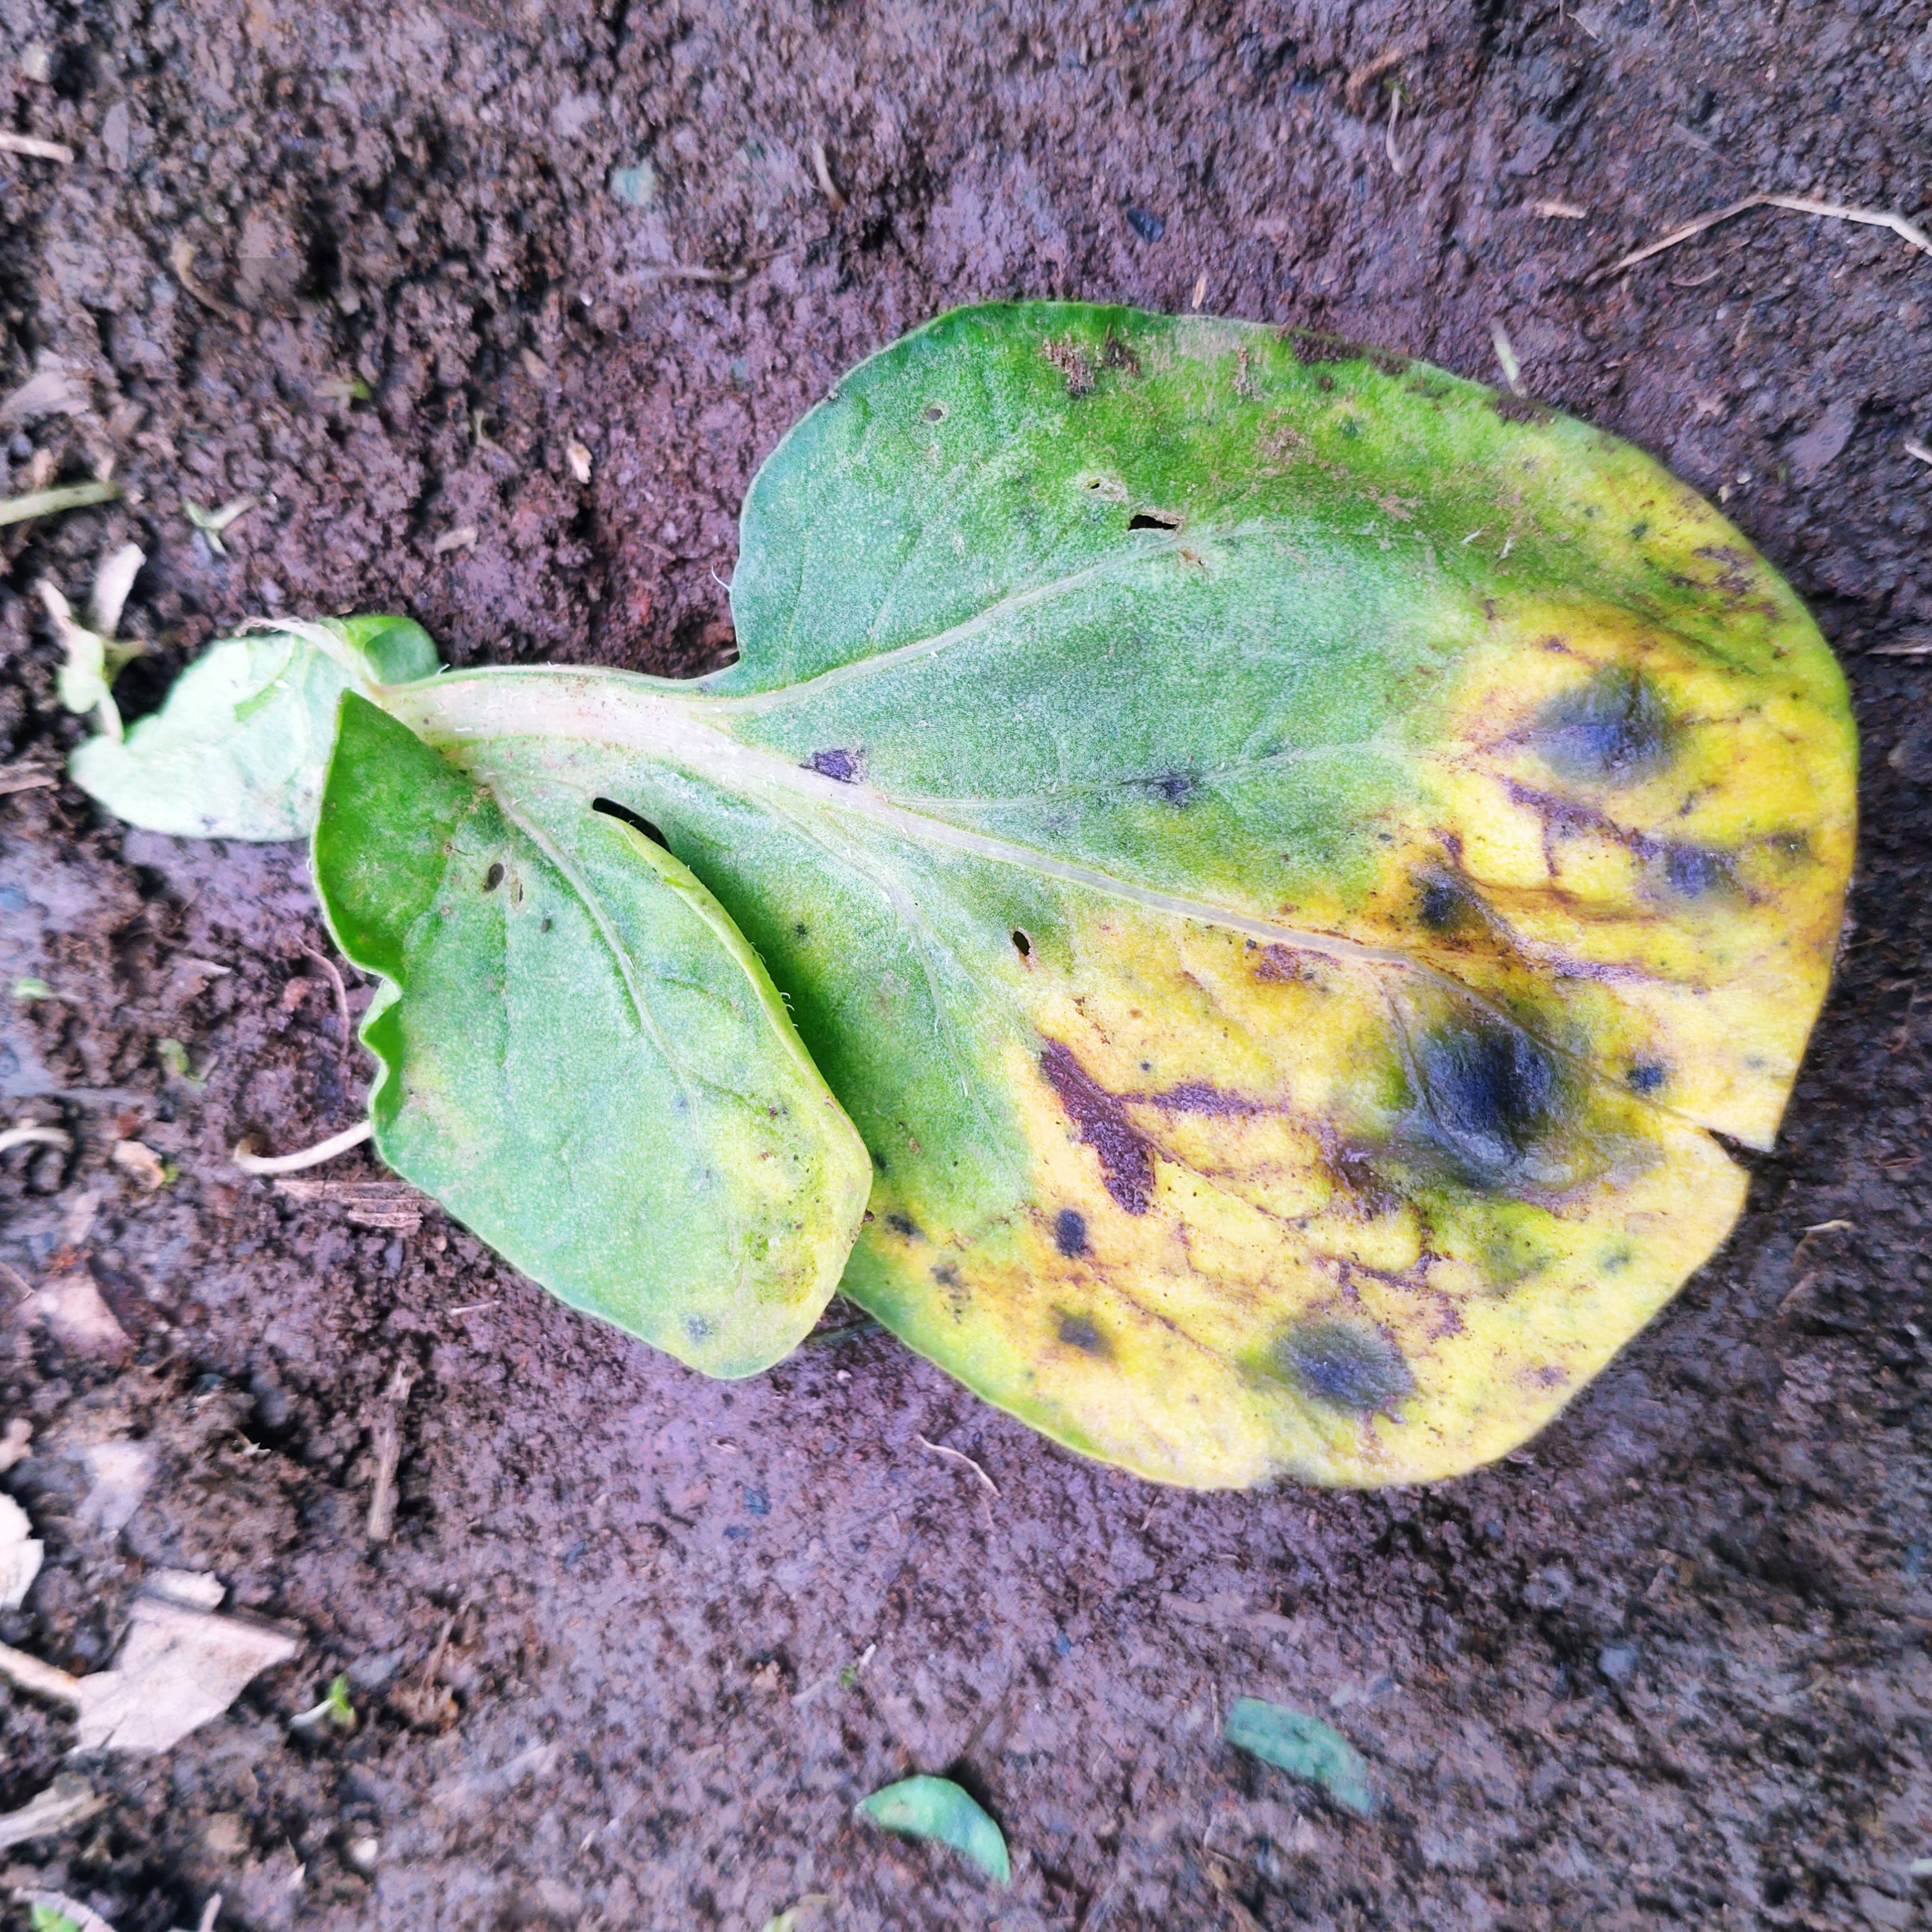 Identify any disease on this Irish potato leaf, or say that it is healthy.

late blight
